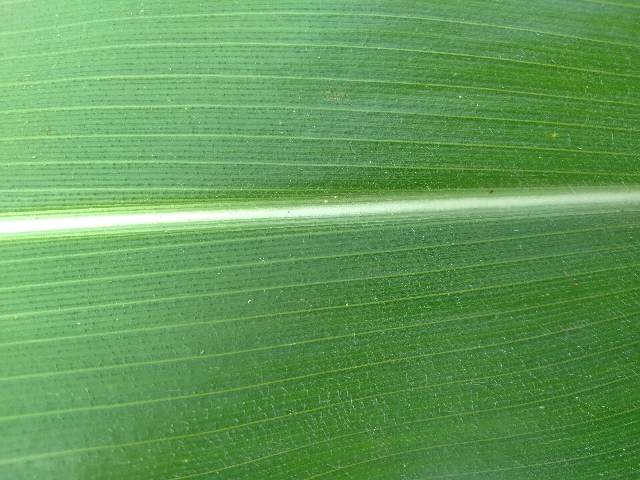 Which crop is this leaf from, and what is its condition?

maize, healthy
